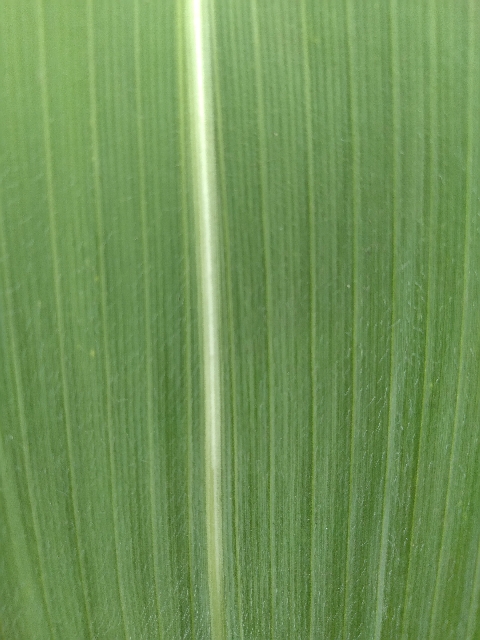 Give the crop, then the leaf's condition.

maize, healthy
